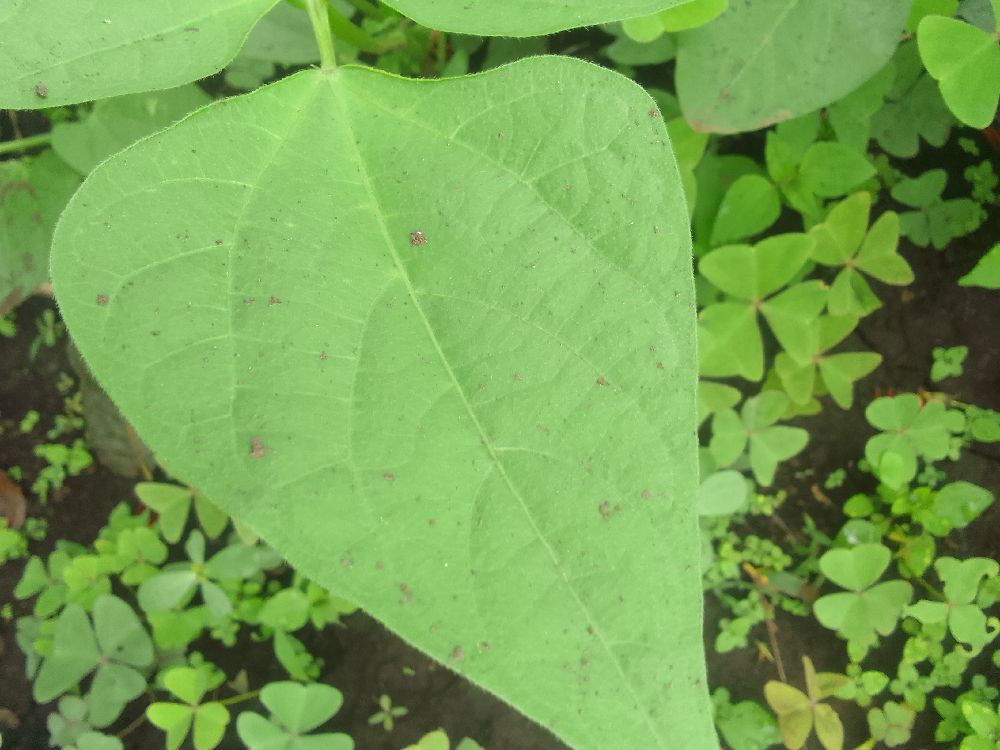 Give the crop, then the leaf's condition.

common bean, healthy
